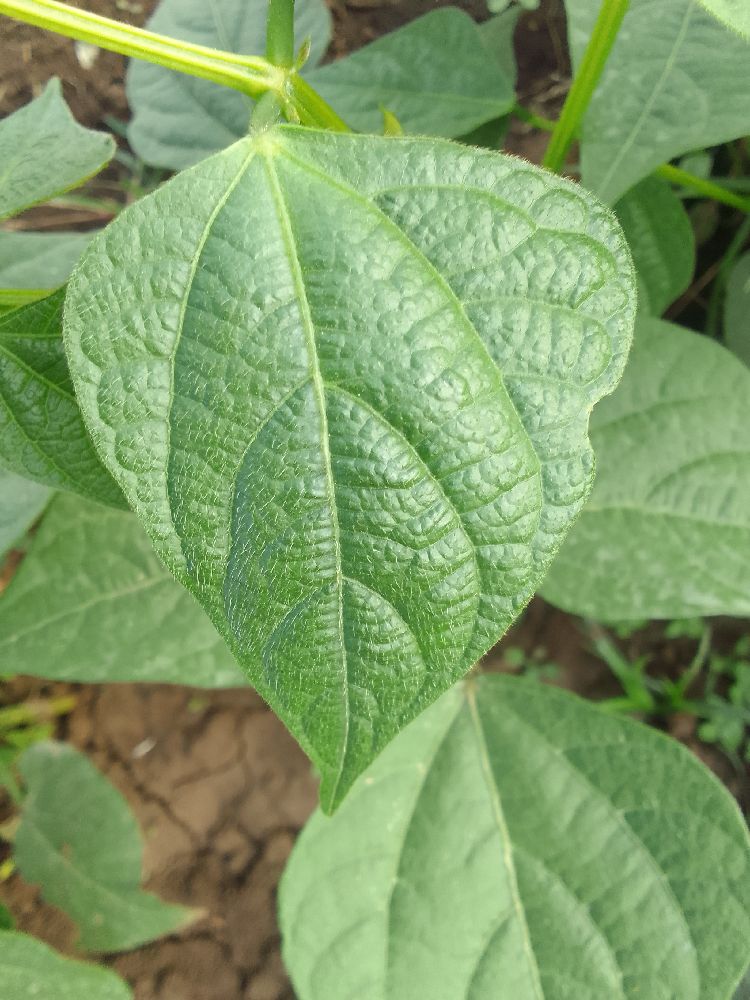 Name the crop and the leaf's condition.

common bean, healthy
